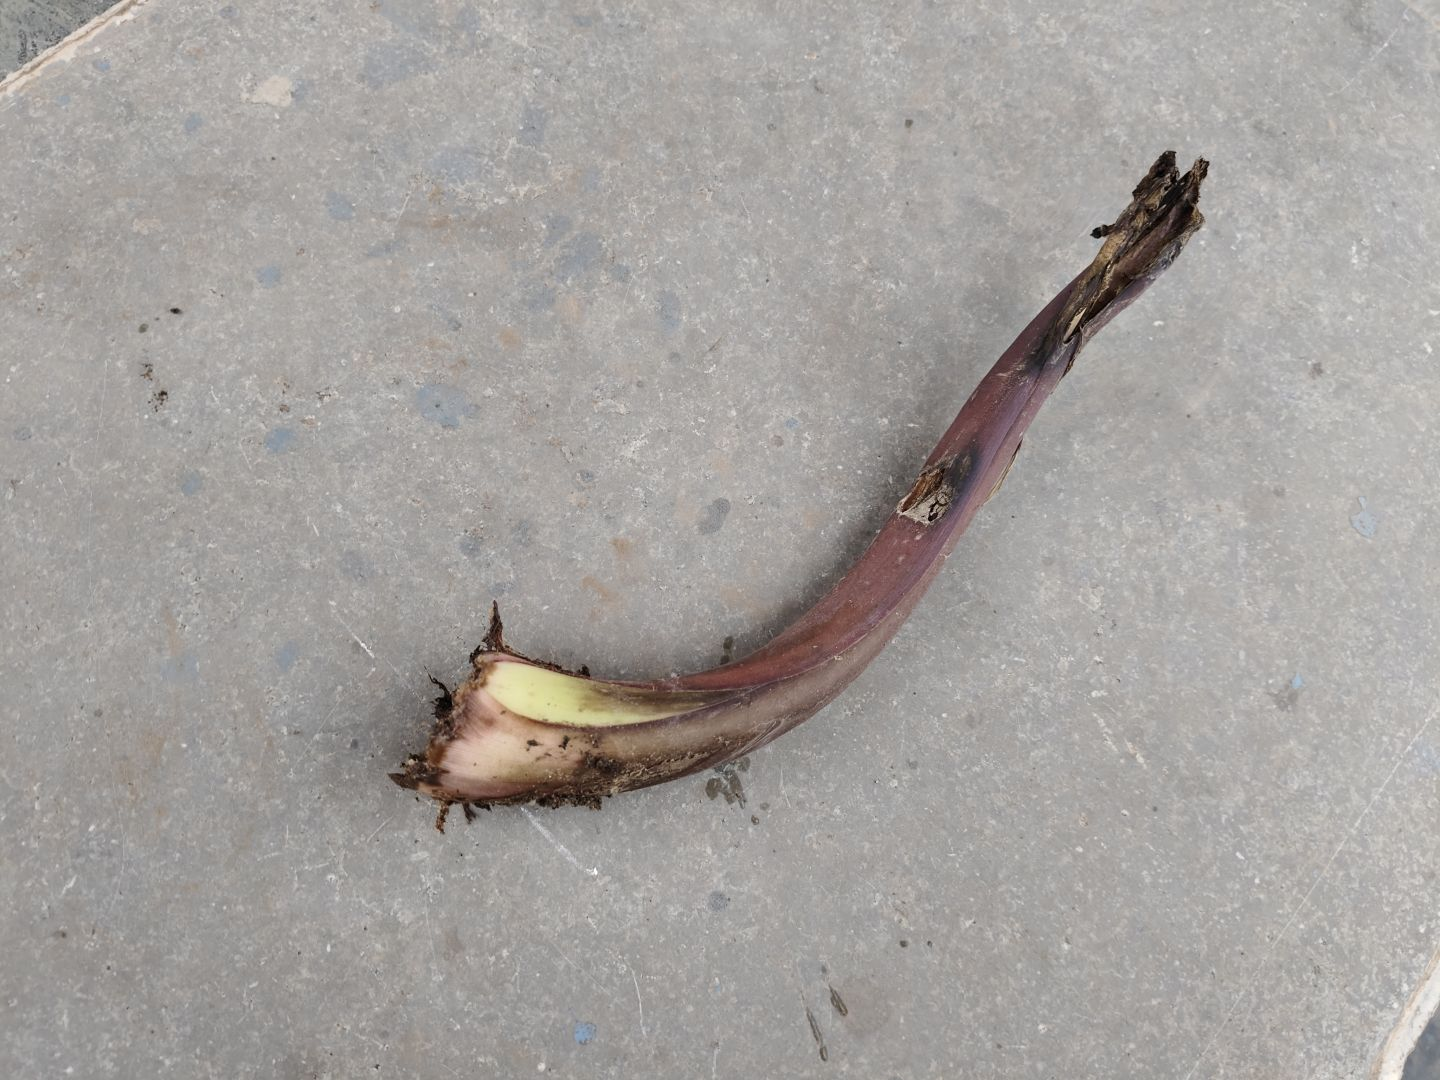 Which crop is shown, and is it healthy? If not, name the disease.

taro, root rot
